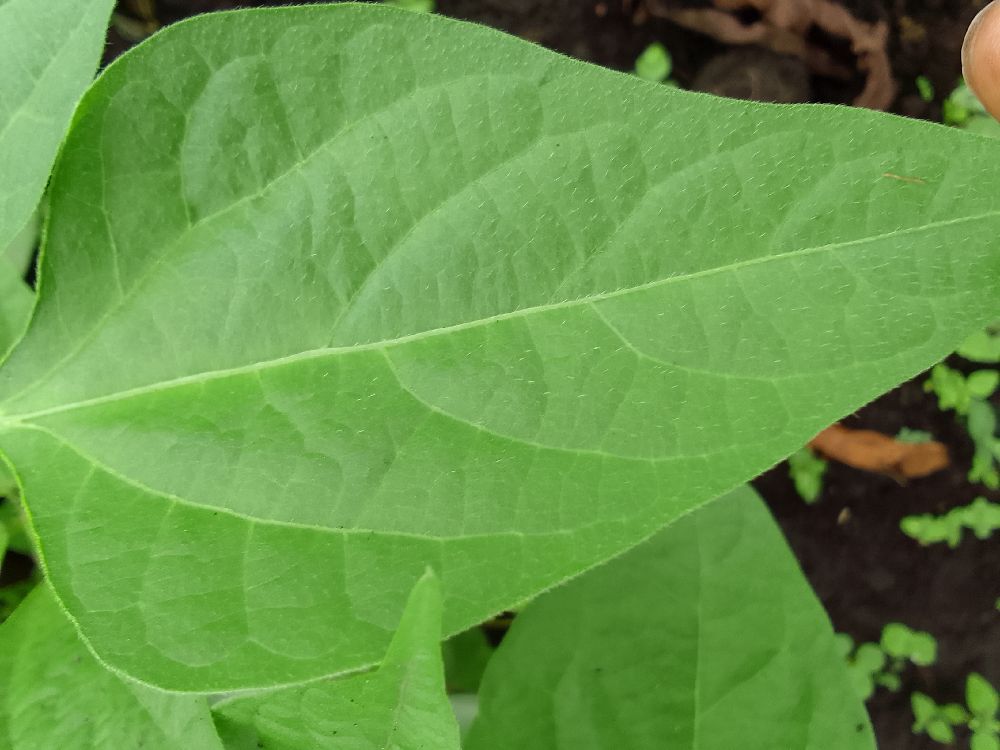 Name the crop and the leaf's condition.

common bean, healthy
